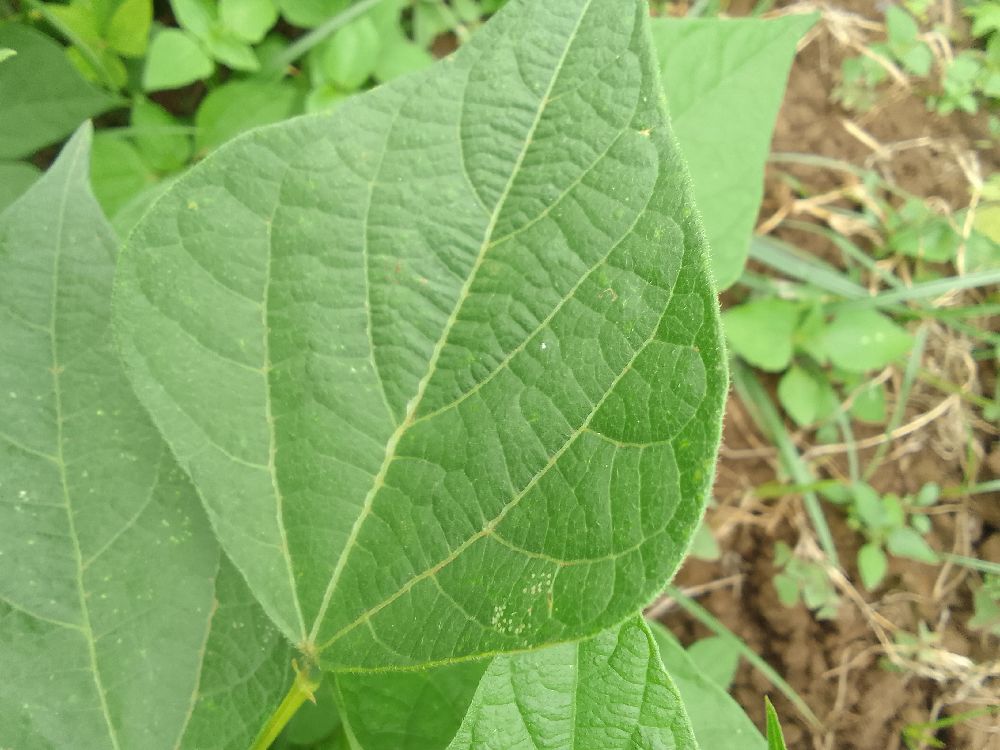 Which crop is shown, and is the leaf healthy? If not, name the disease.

common bean, healthy
